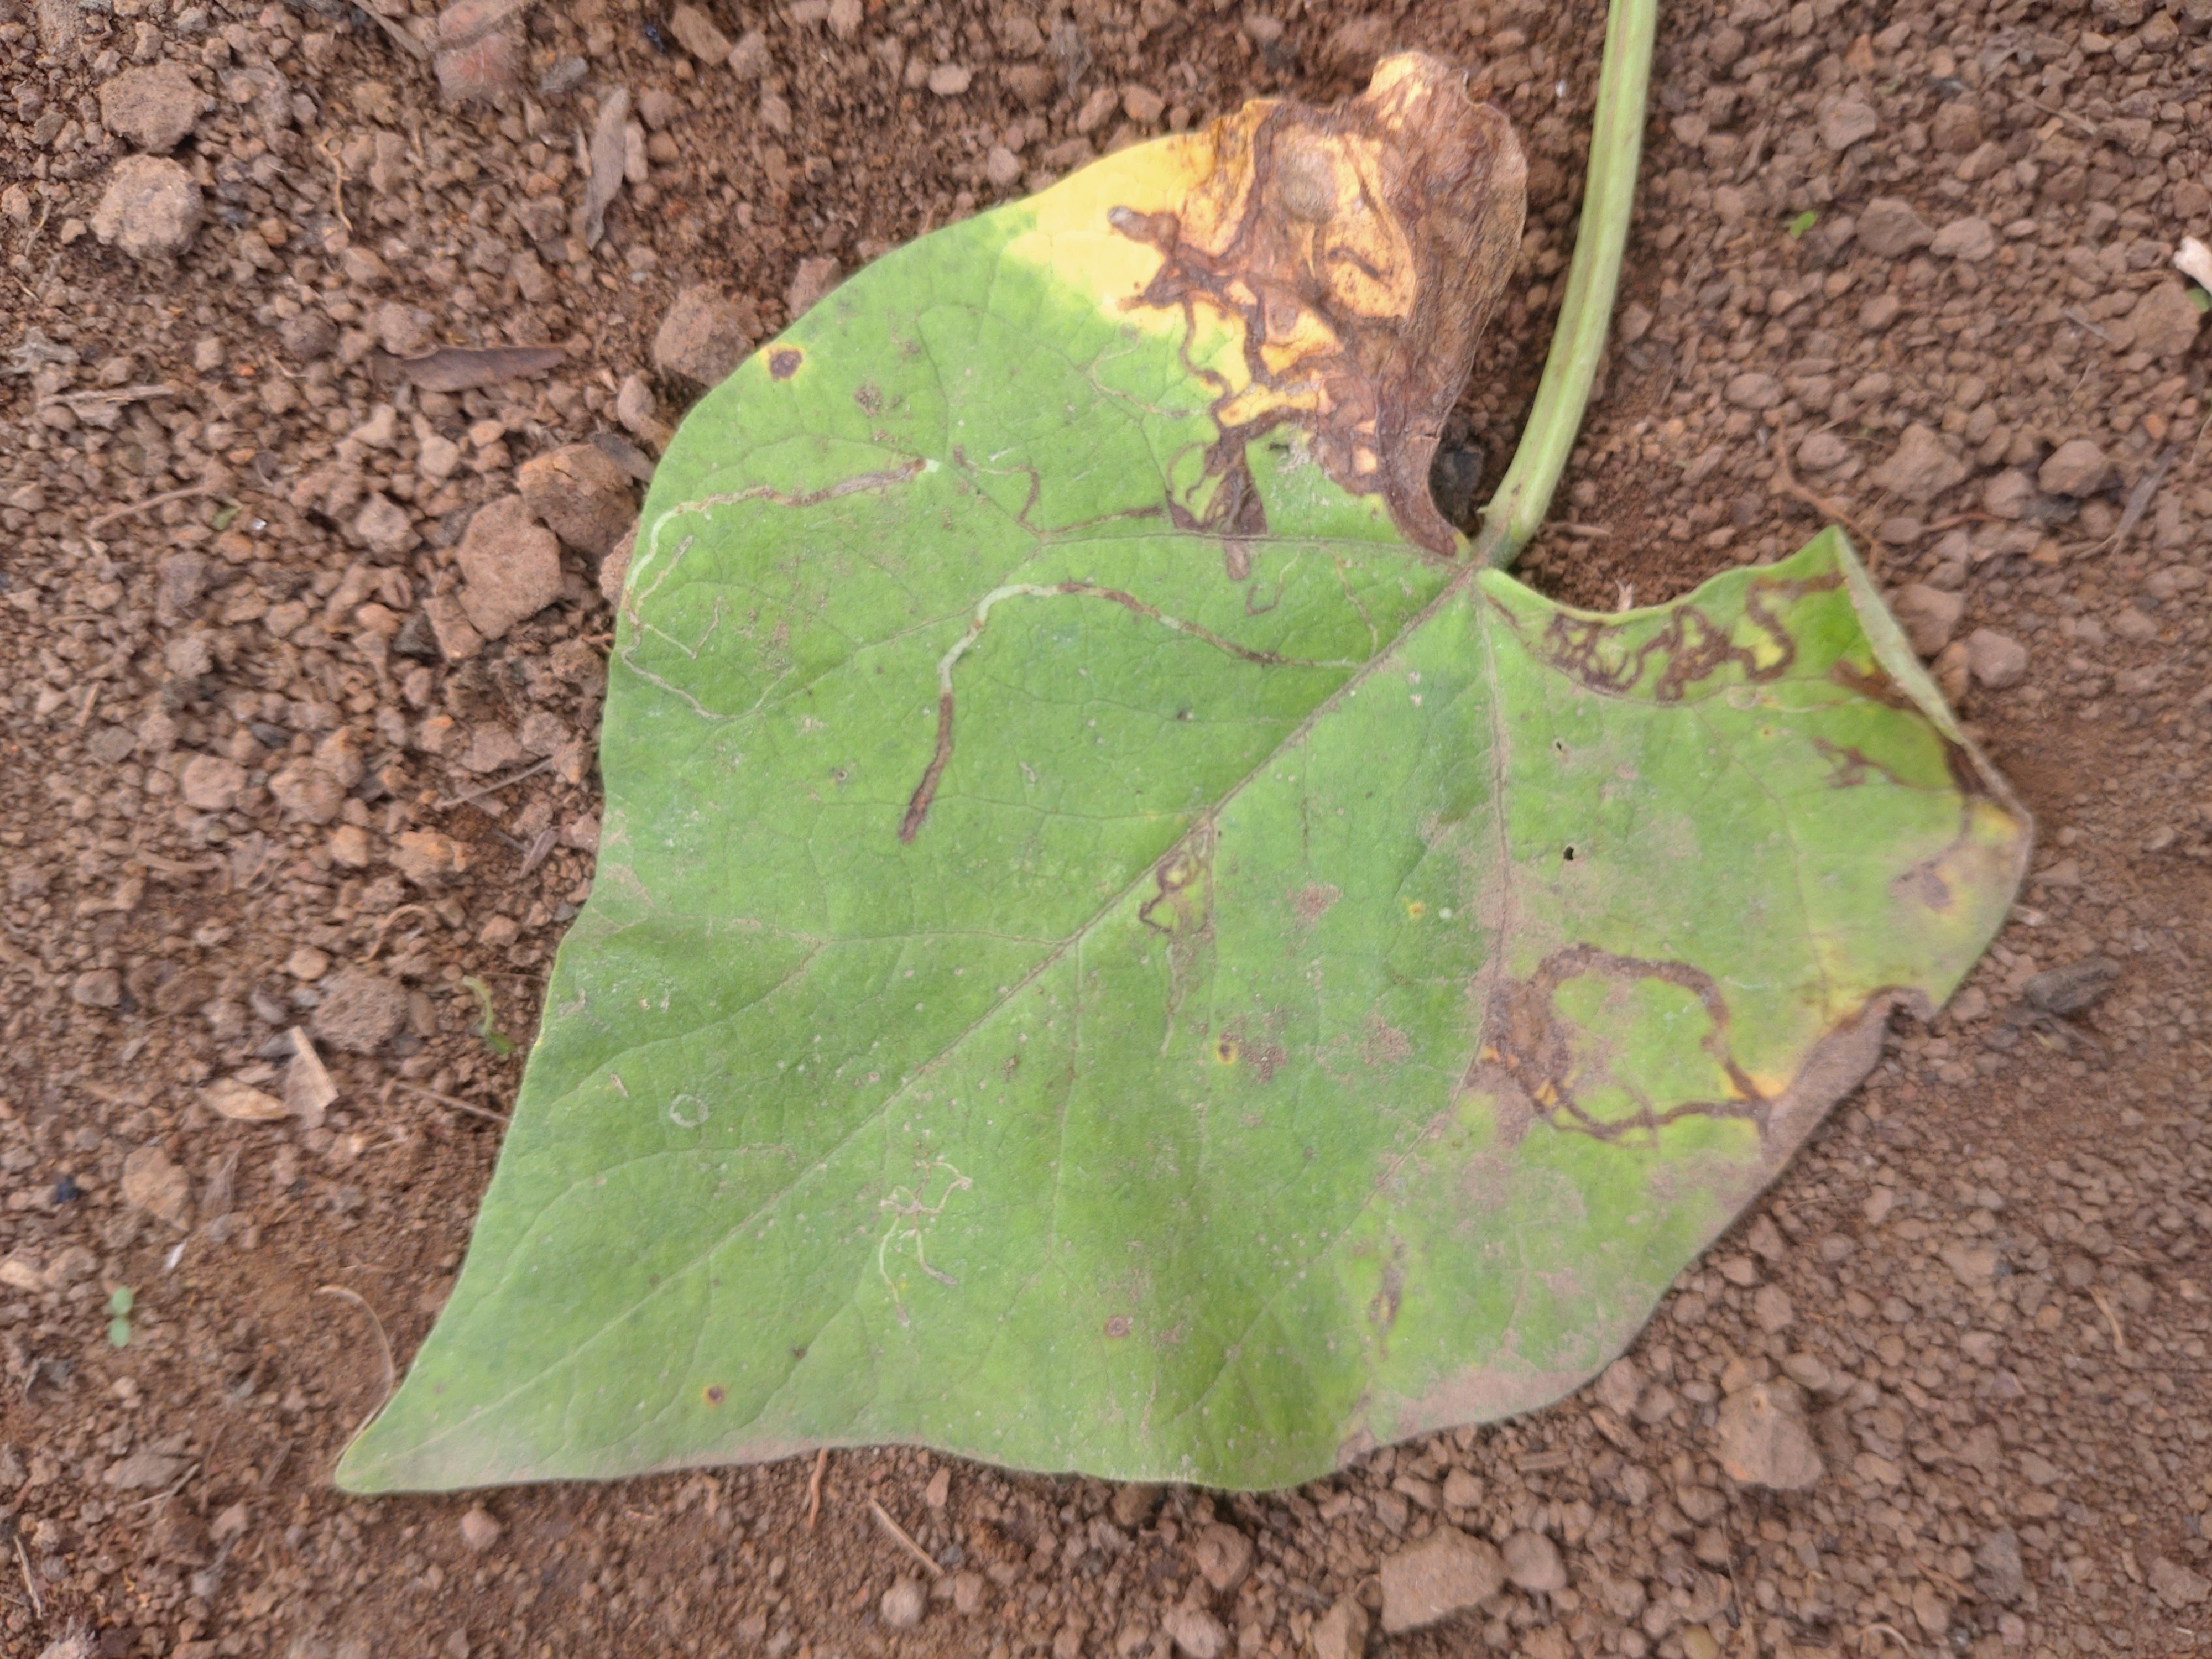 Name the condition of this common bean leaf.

rust
